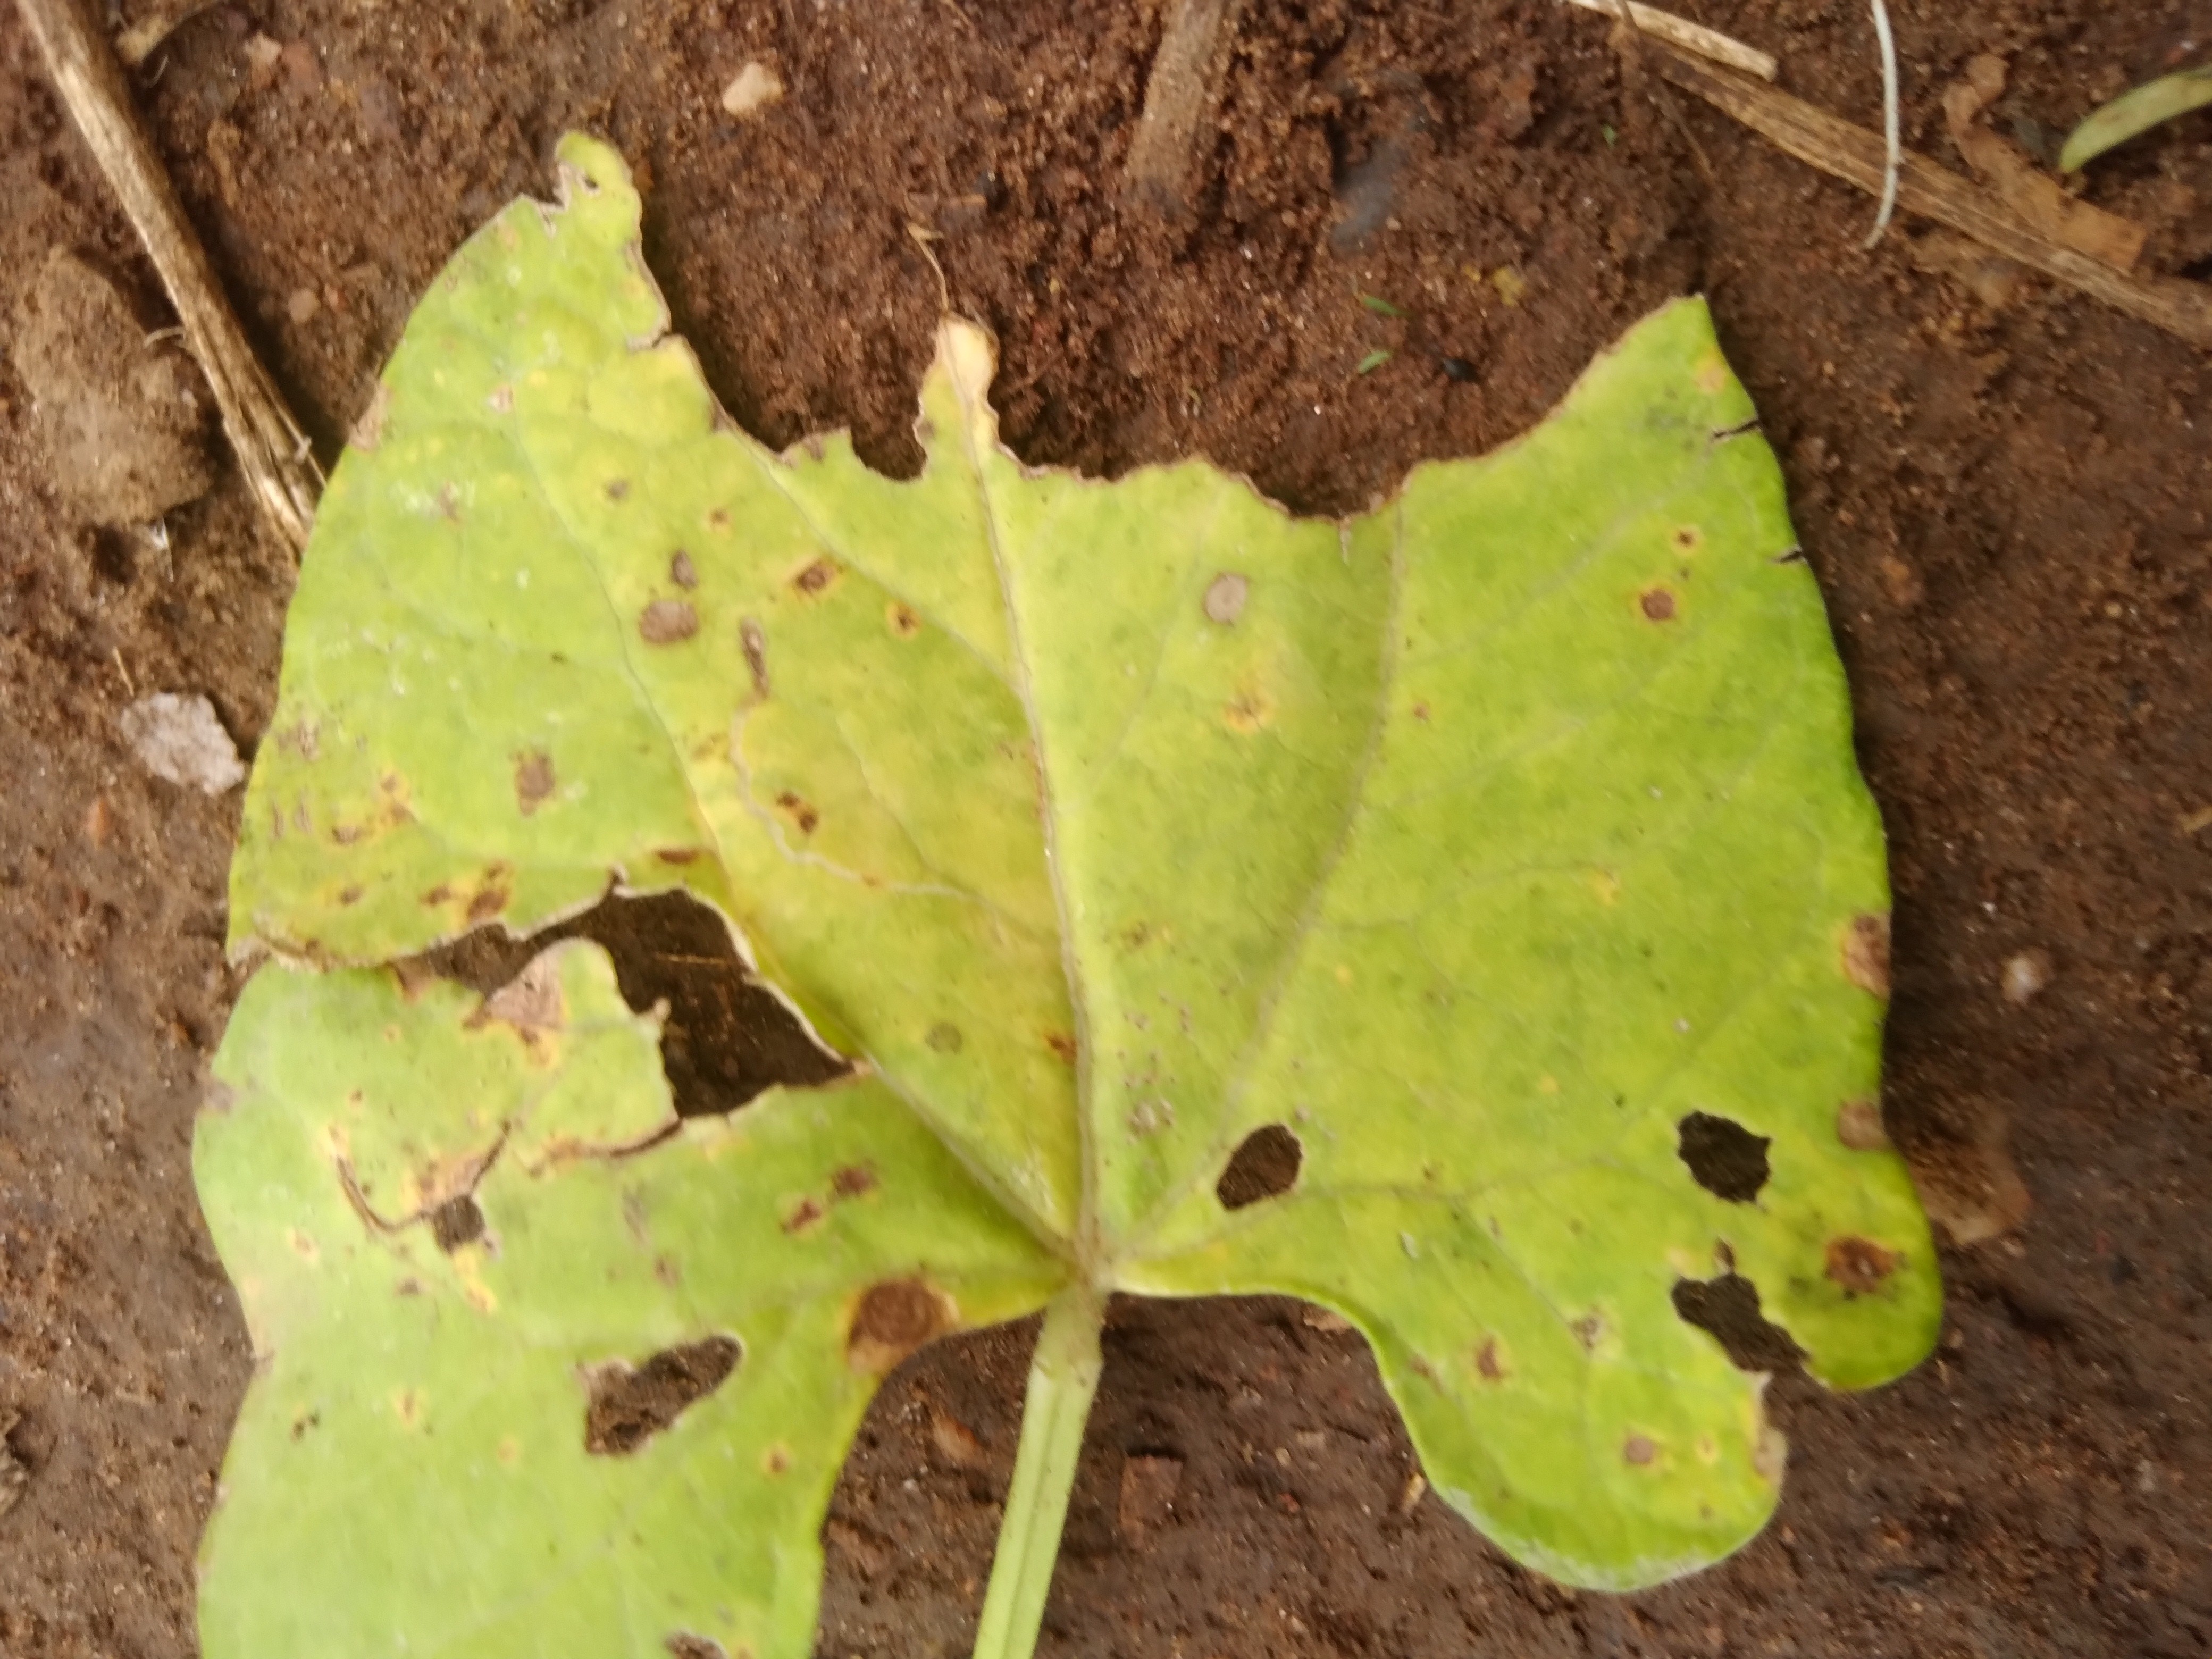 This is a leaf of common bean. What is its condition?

rust
